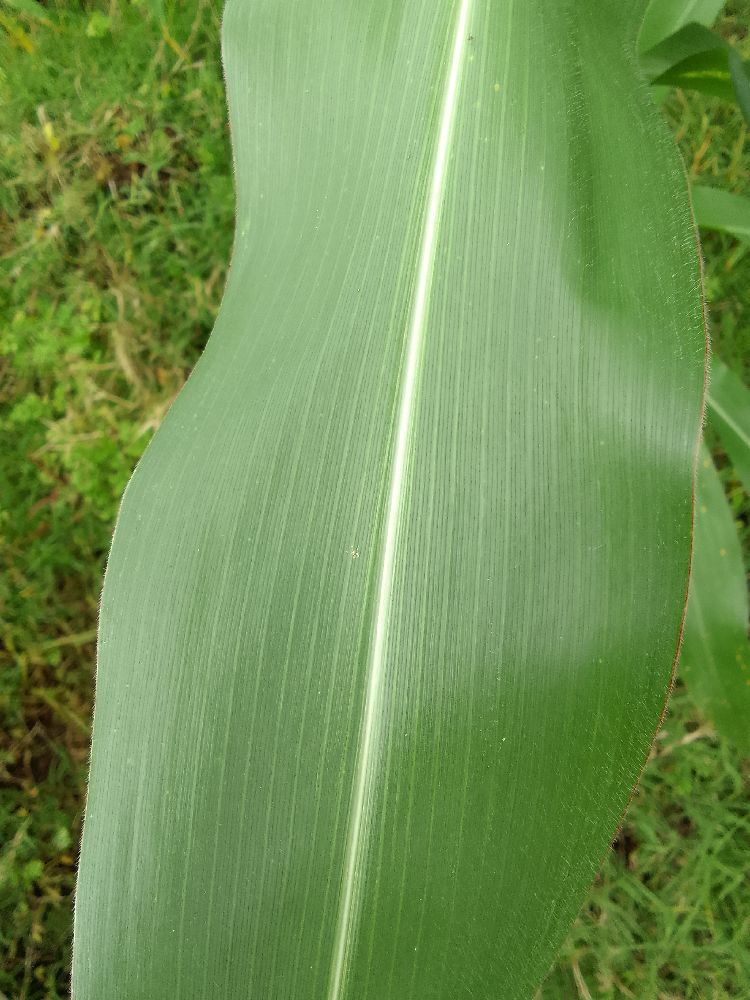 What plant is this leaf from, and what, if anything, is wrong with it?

maize, healthy
